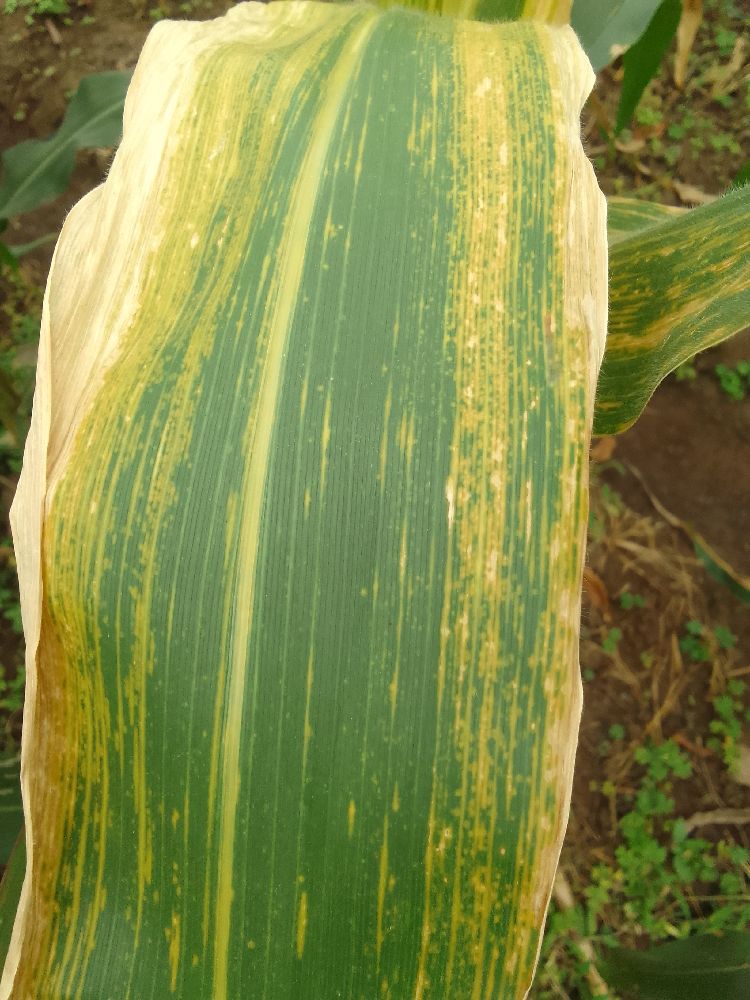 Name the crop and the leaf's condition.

maize, maize lethal necrosis
